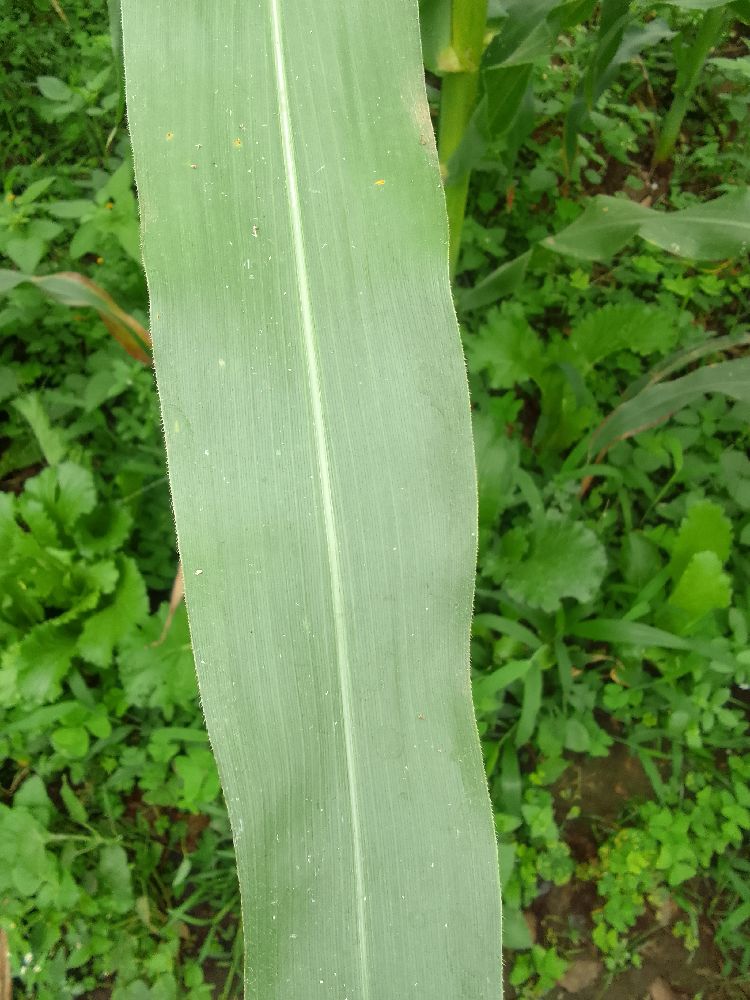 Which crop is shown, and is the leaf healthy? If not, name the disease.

maize, healthy
